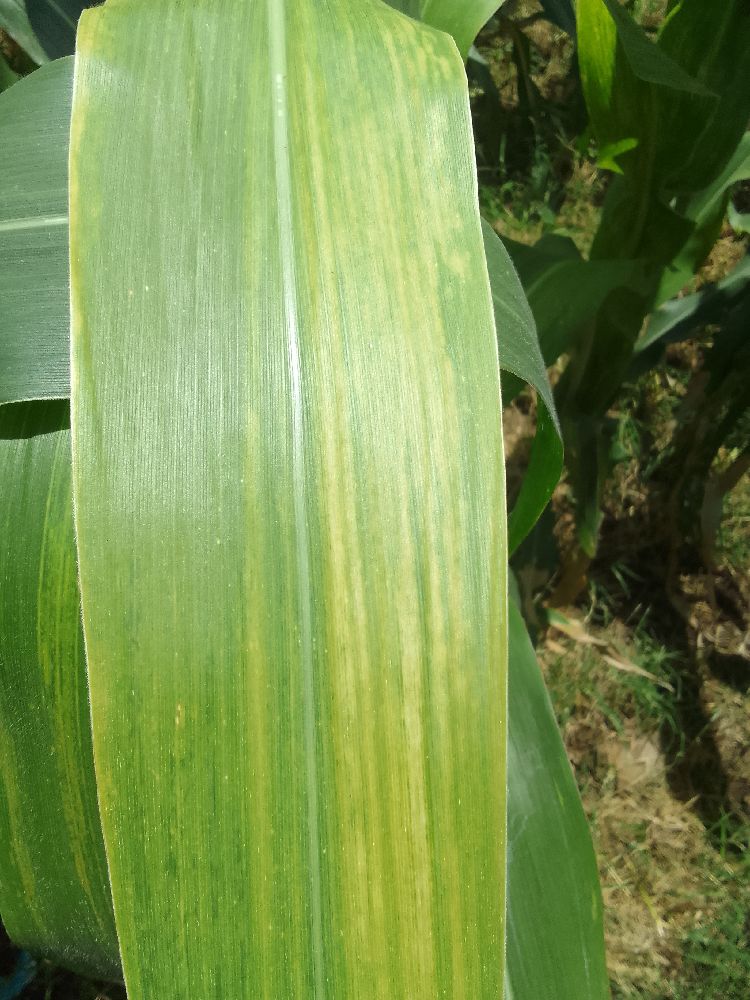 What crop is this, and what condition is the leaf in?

maize, maize lethal necrosis
